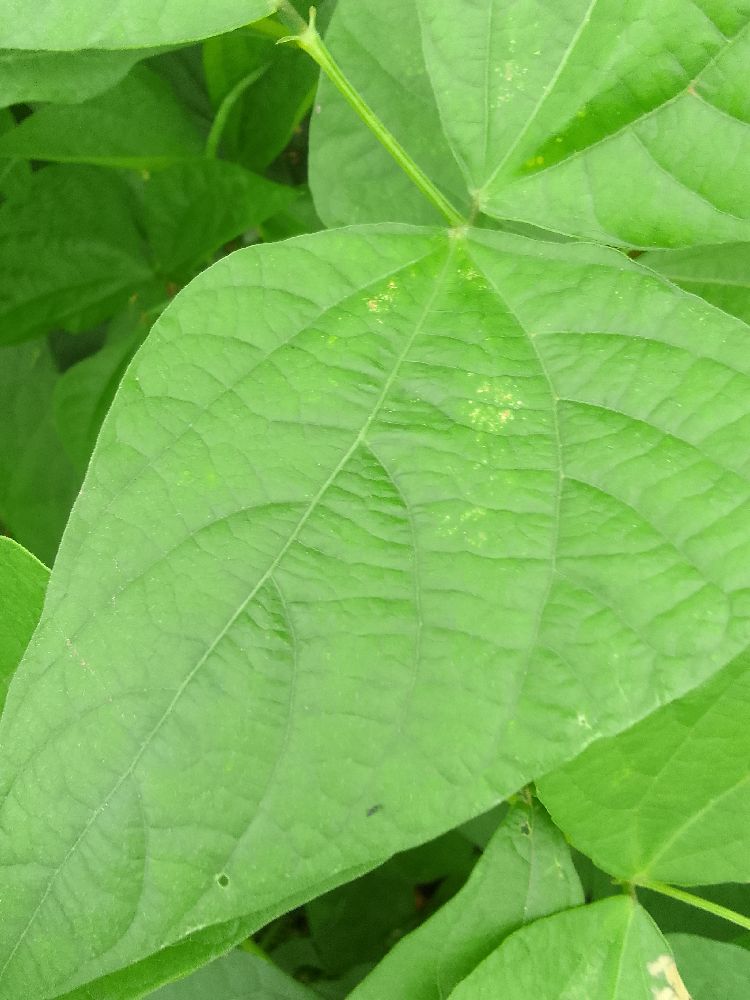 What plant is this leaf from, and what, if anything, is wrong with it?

common bean, healthy
